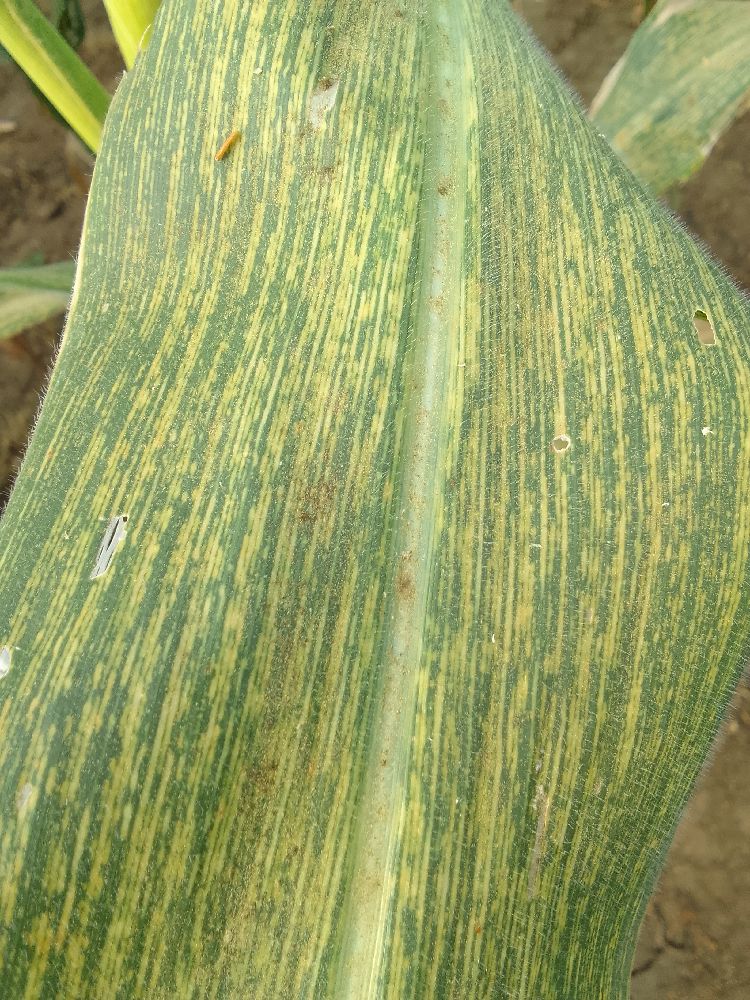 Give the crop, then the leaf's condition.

maize, maize streak virus
